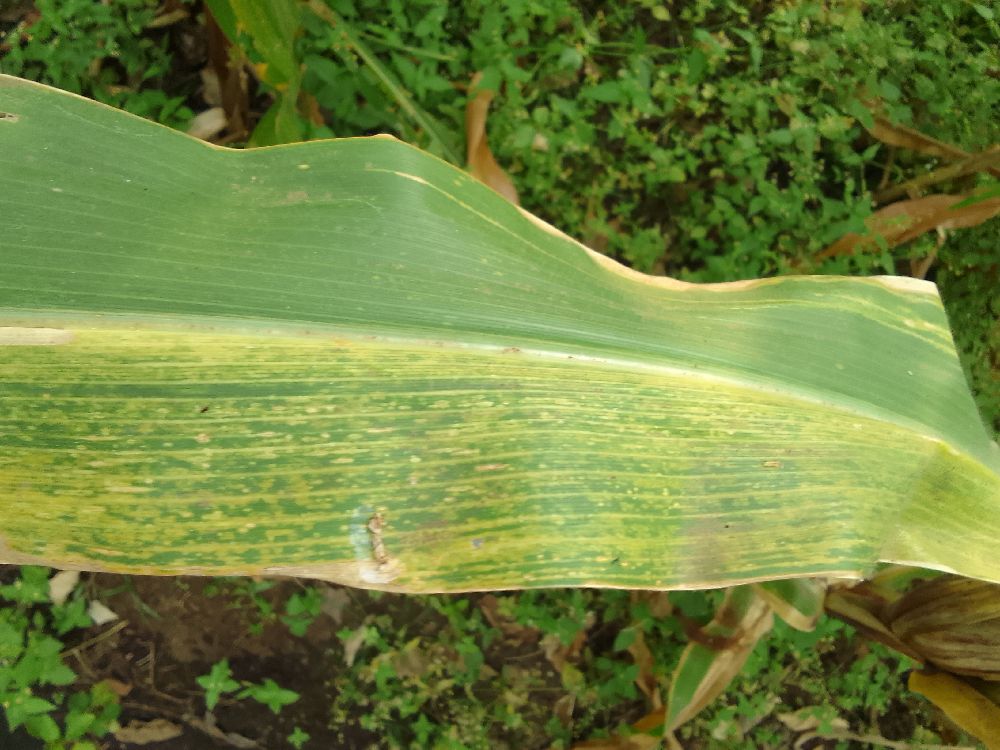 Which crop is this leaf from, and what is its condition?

maize, maize lethal necrosis
